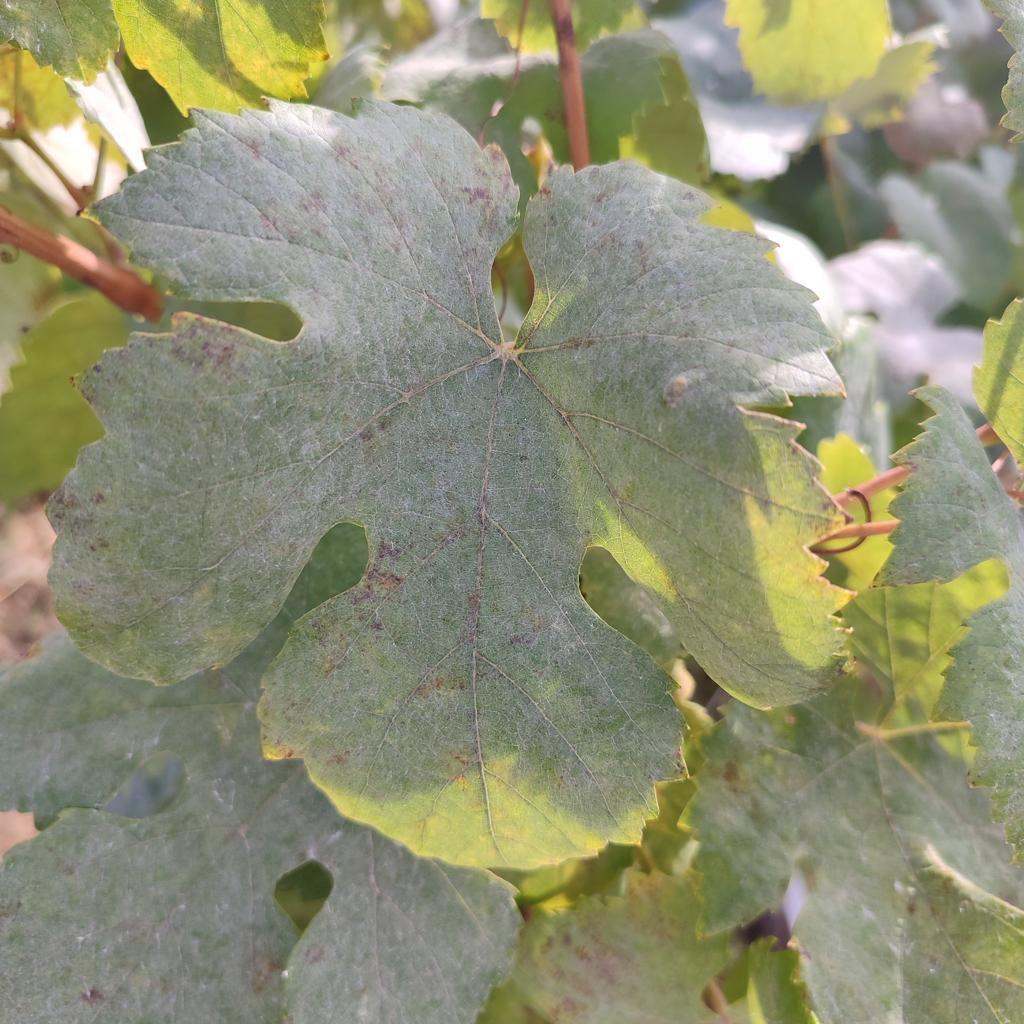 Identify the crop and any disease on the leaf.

grapevine, powdery mildew
